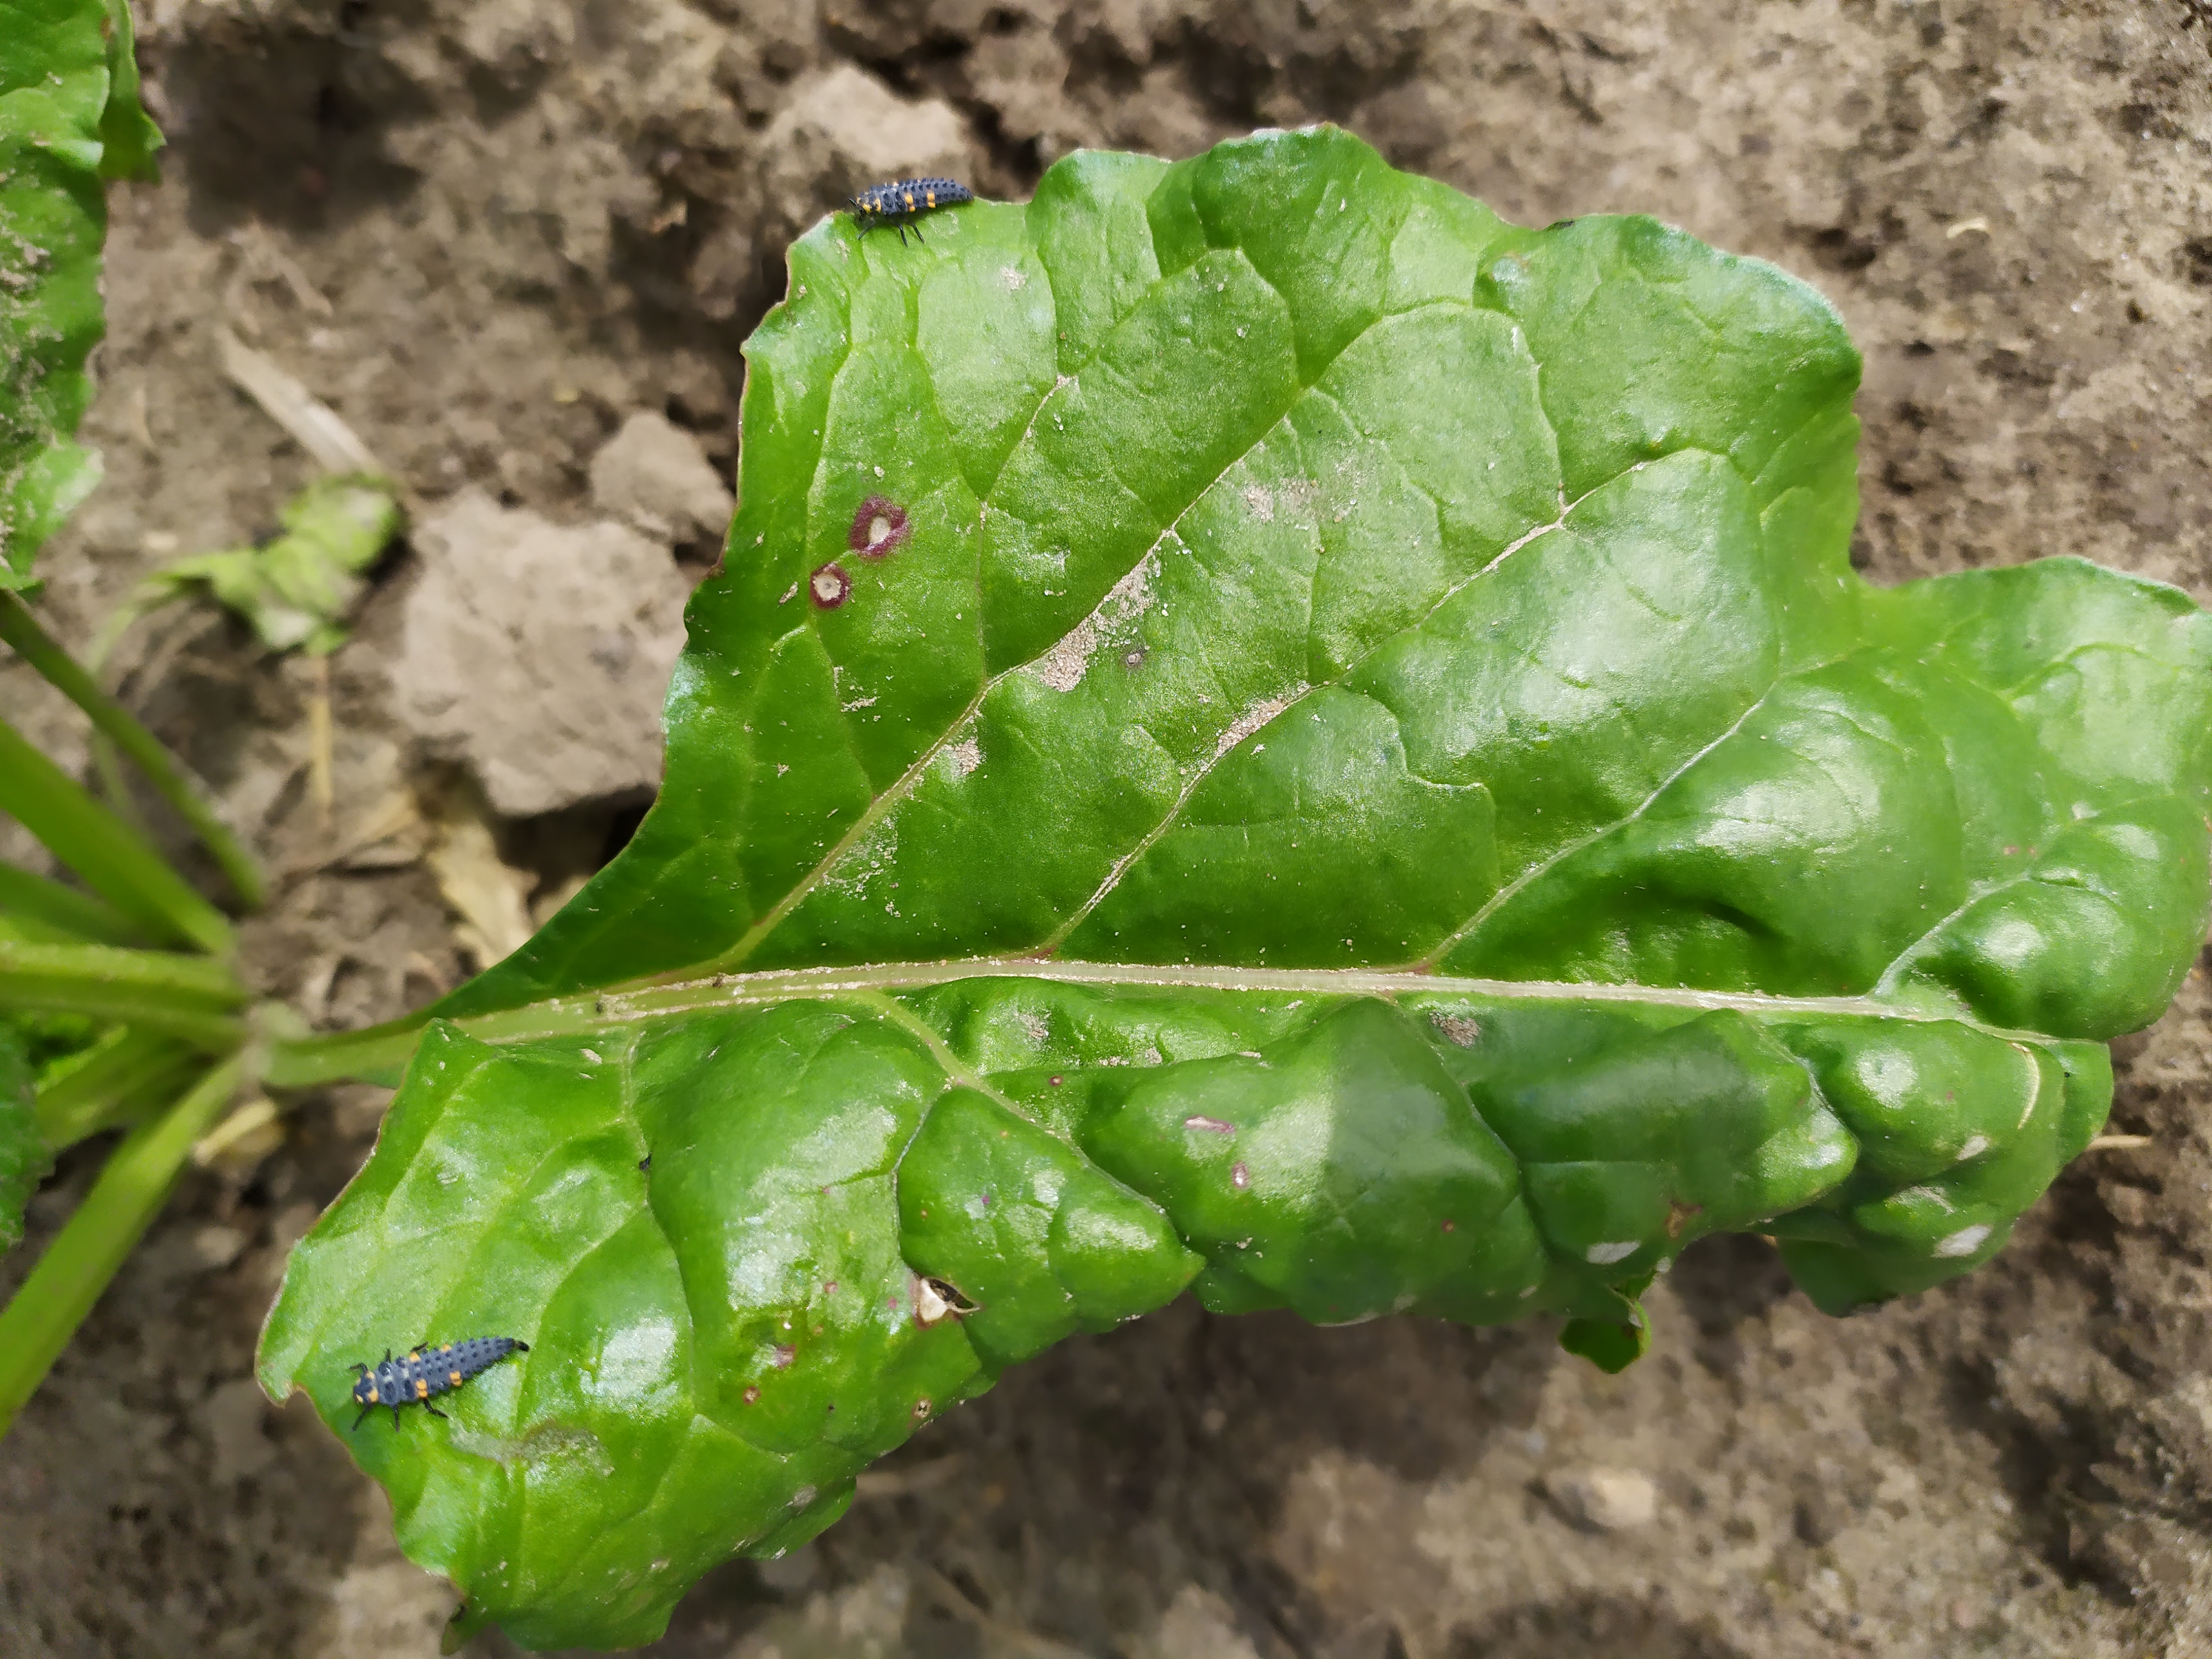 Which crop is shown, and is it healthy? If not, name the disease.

beet, cercospora
